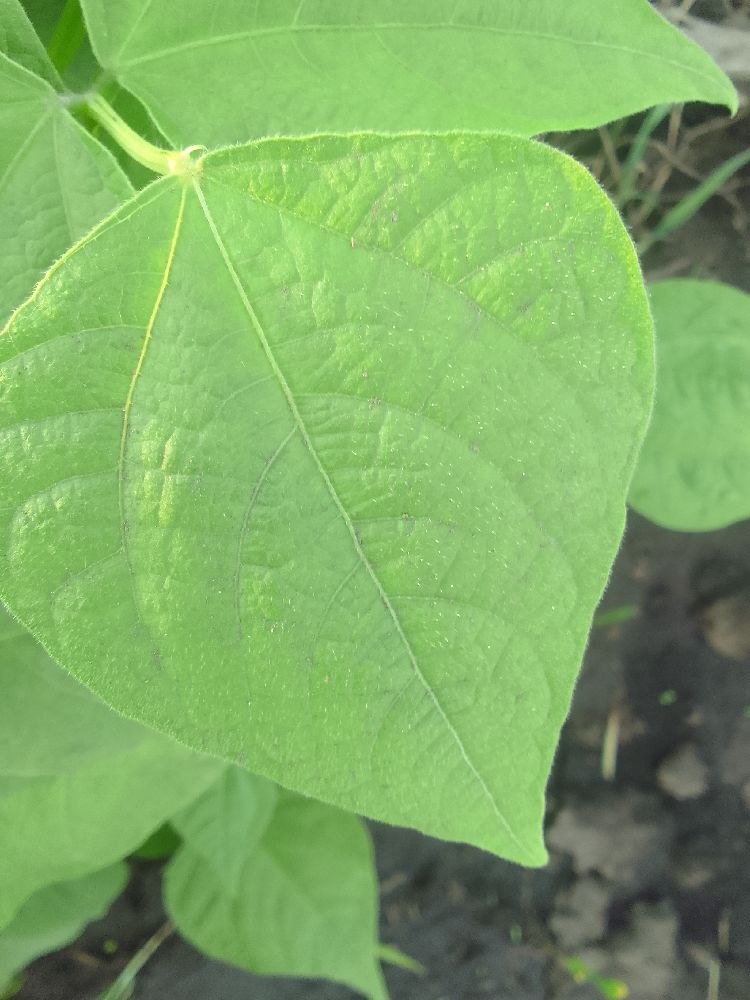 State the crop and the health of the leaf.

common bean, healthy
